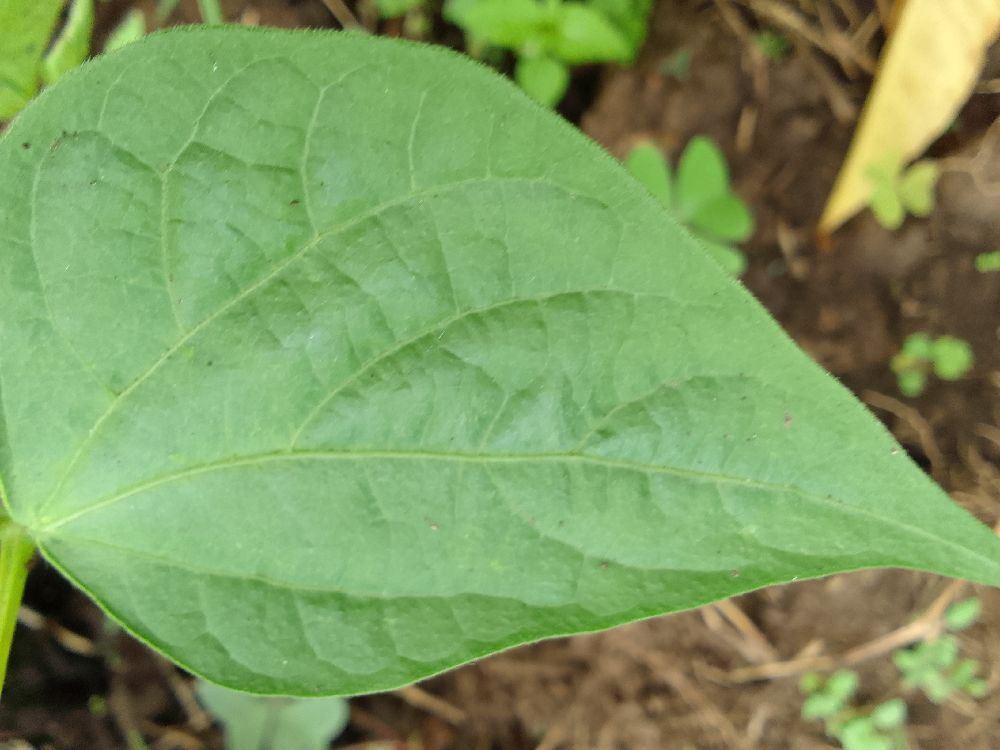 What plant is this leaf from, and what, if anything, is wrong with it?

common bean, healthy
